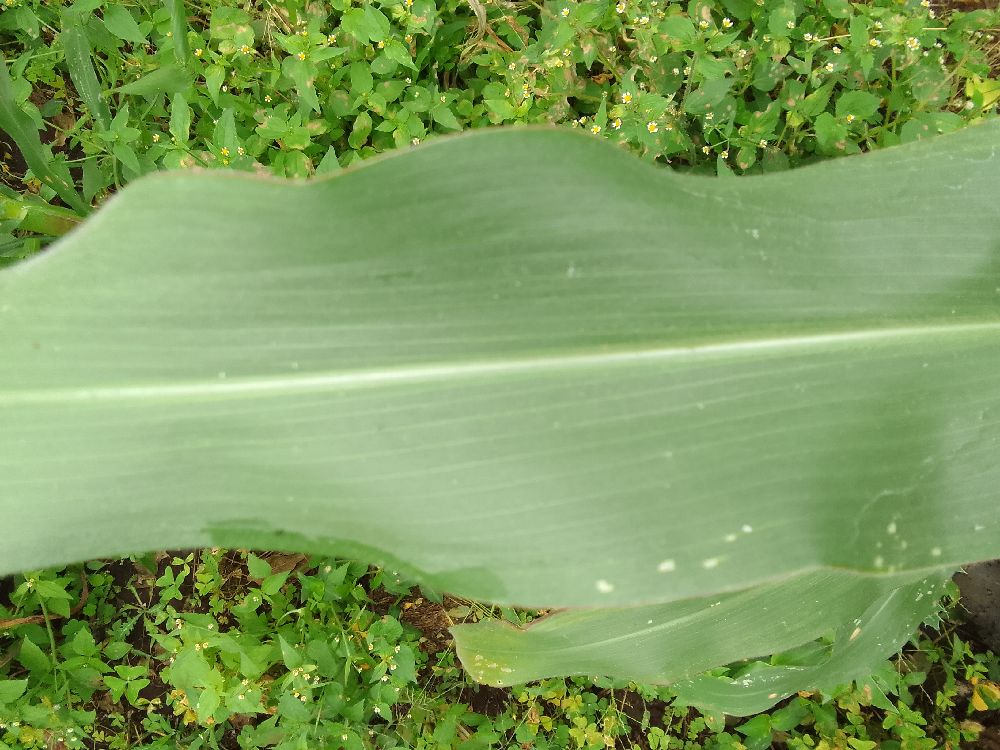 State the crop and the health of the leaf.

maize, healthy
